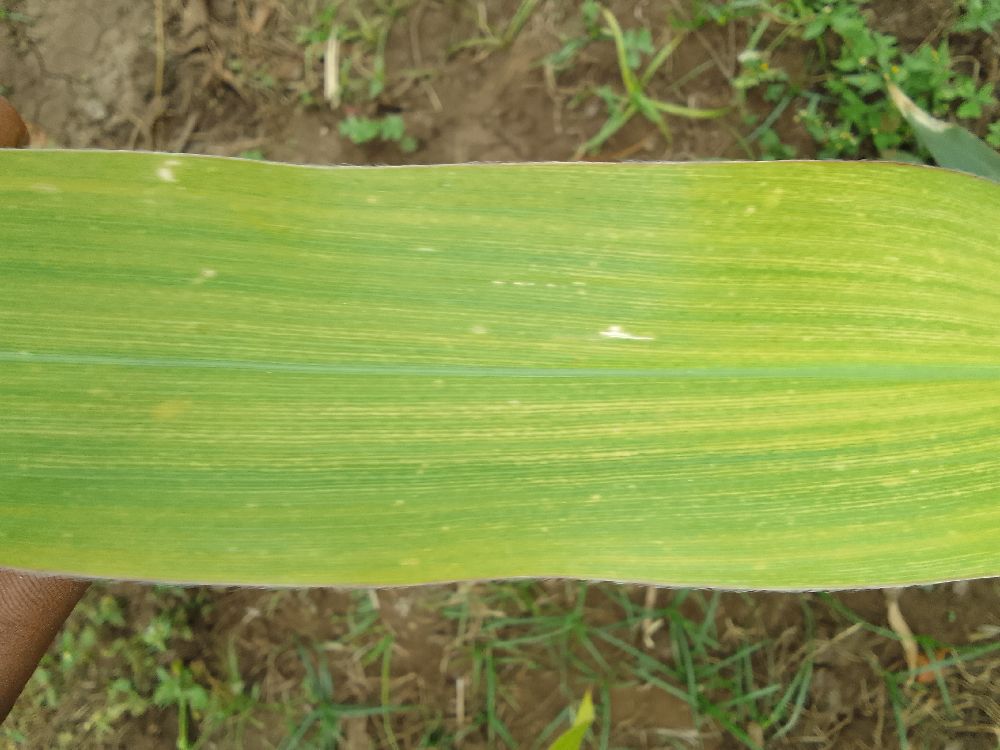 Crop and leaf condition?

maize, maize lethal necrosis
